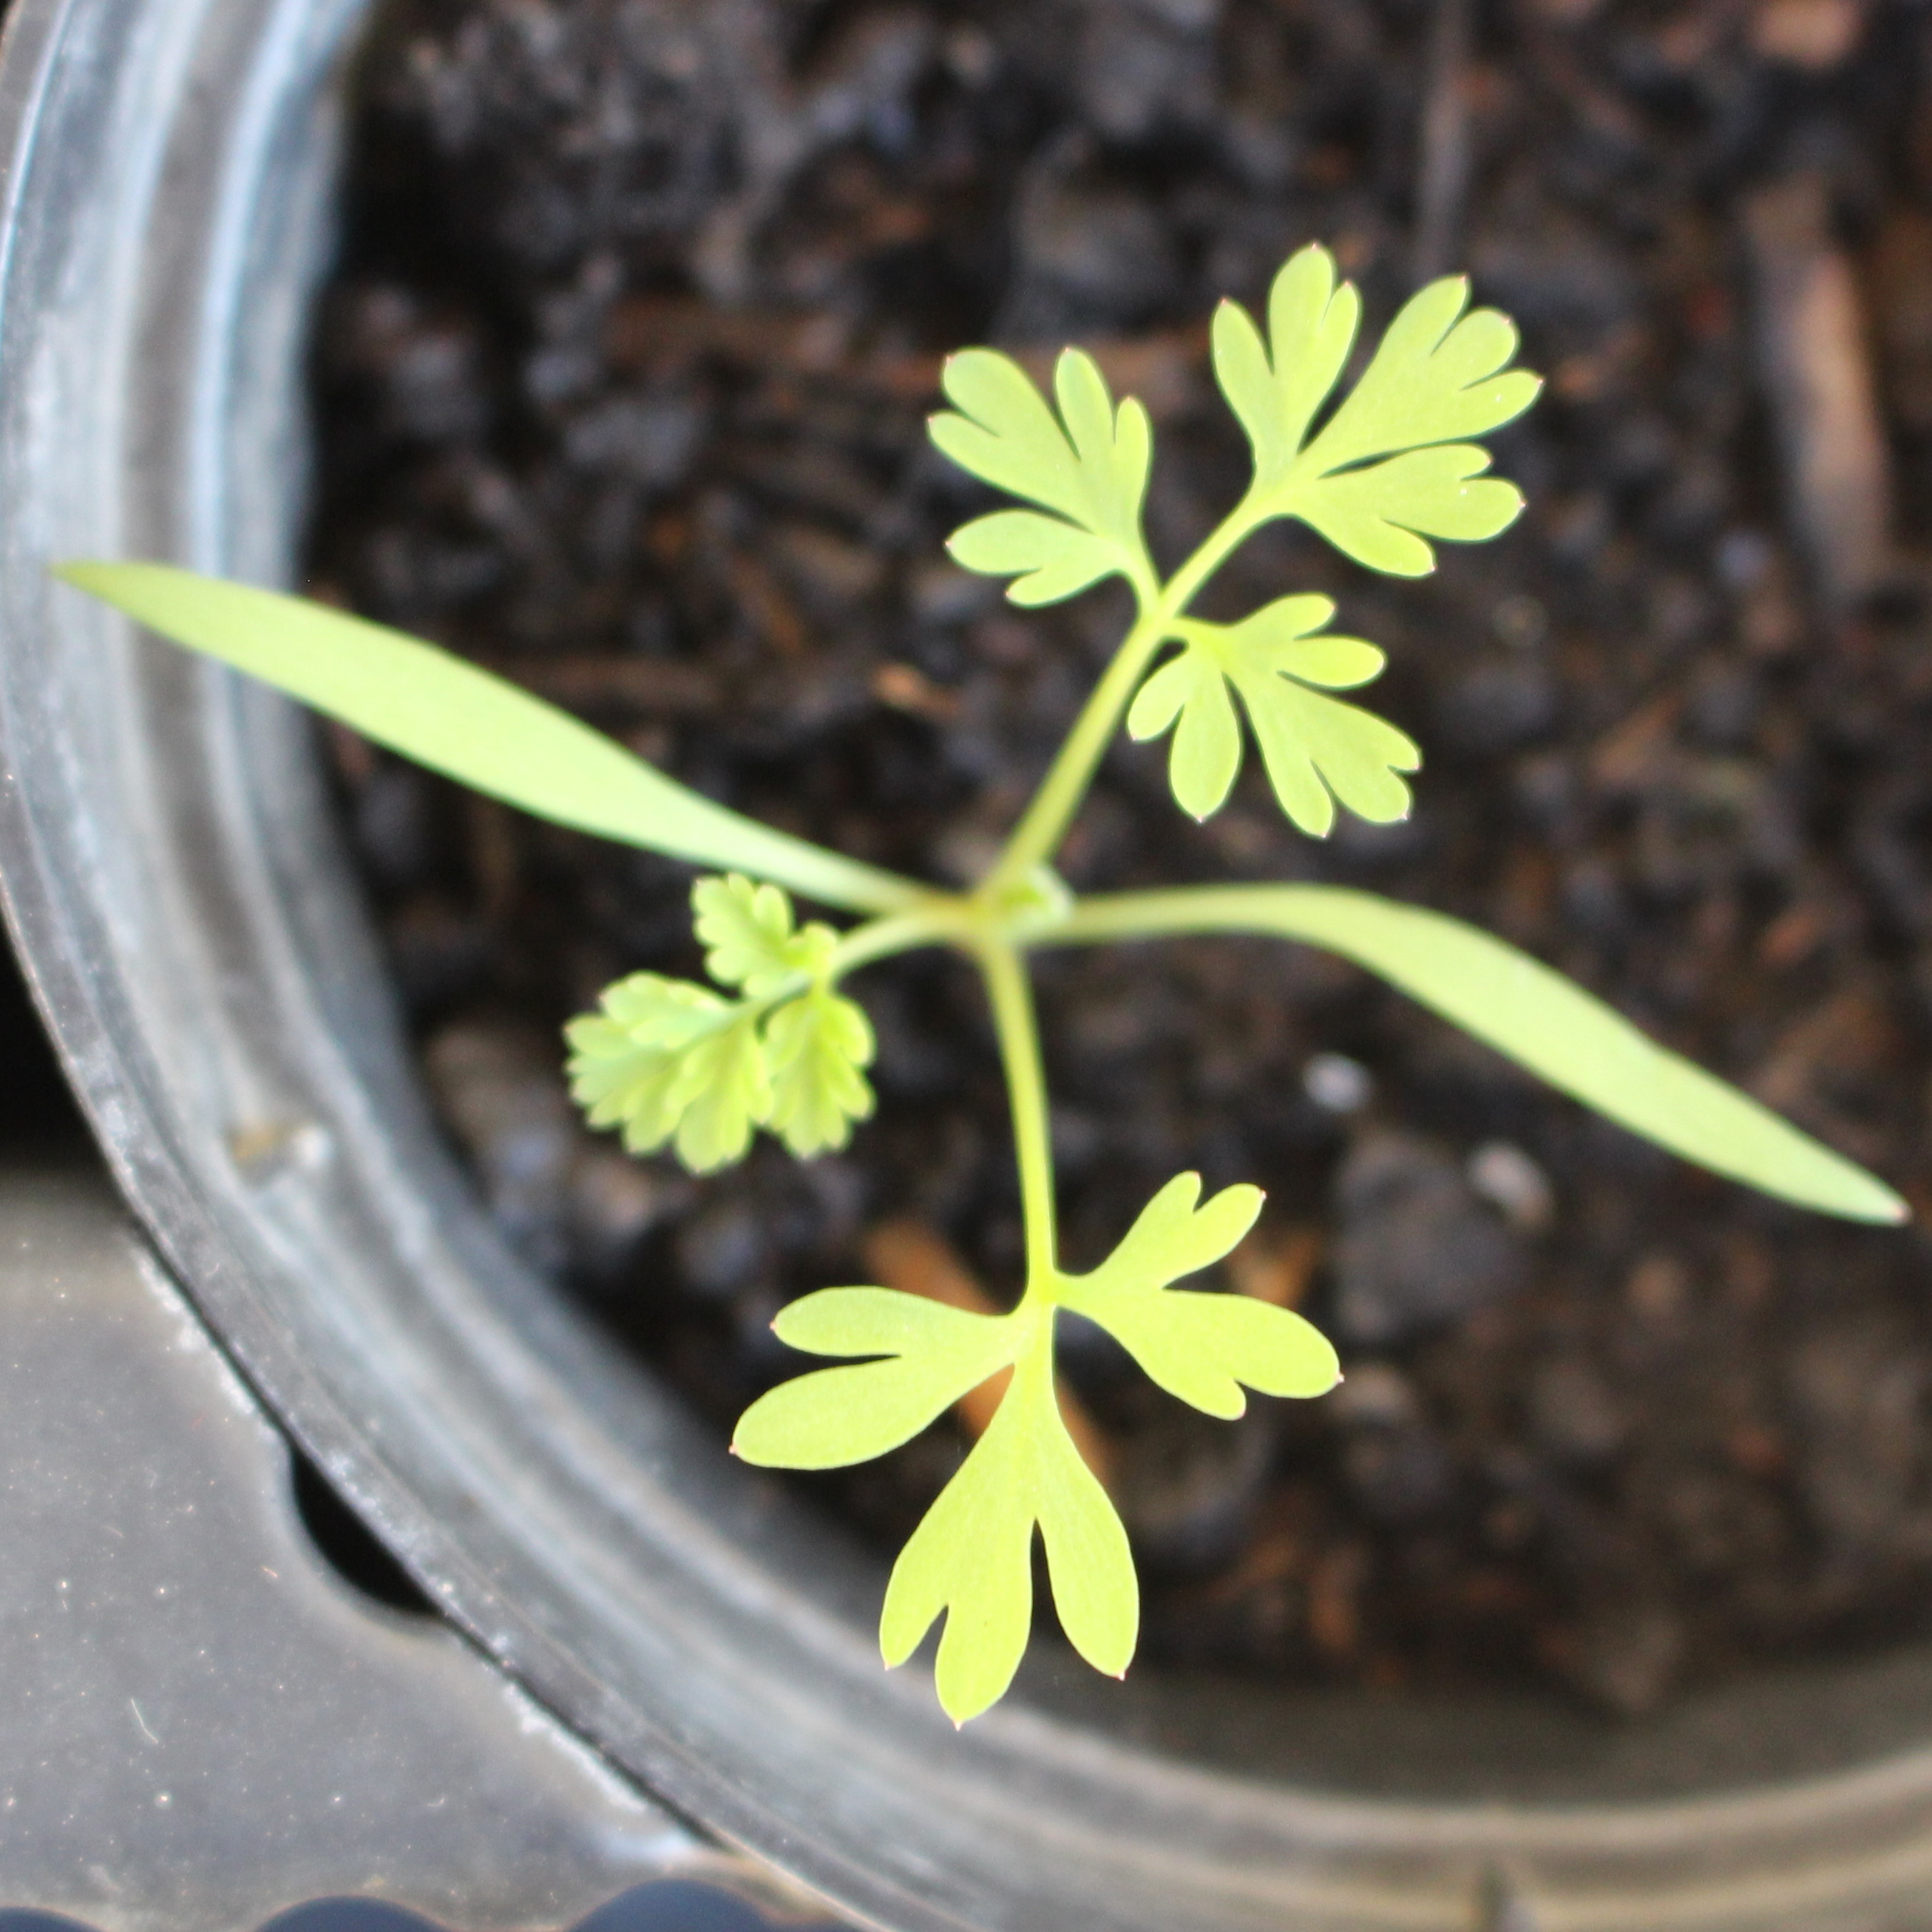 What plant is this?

Fumaria officinalis
